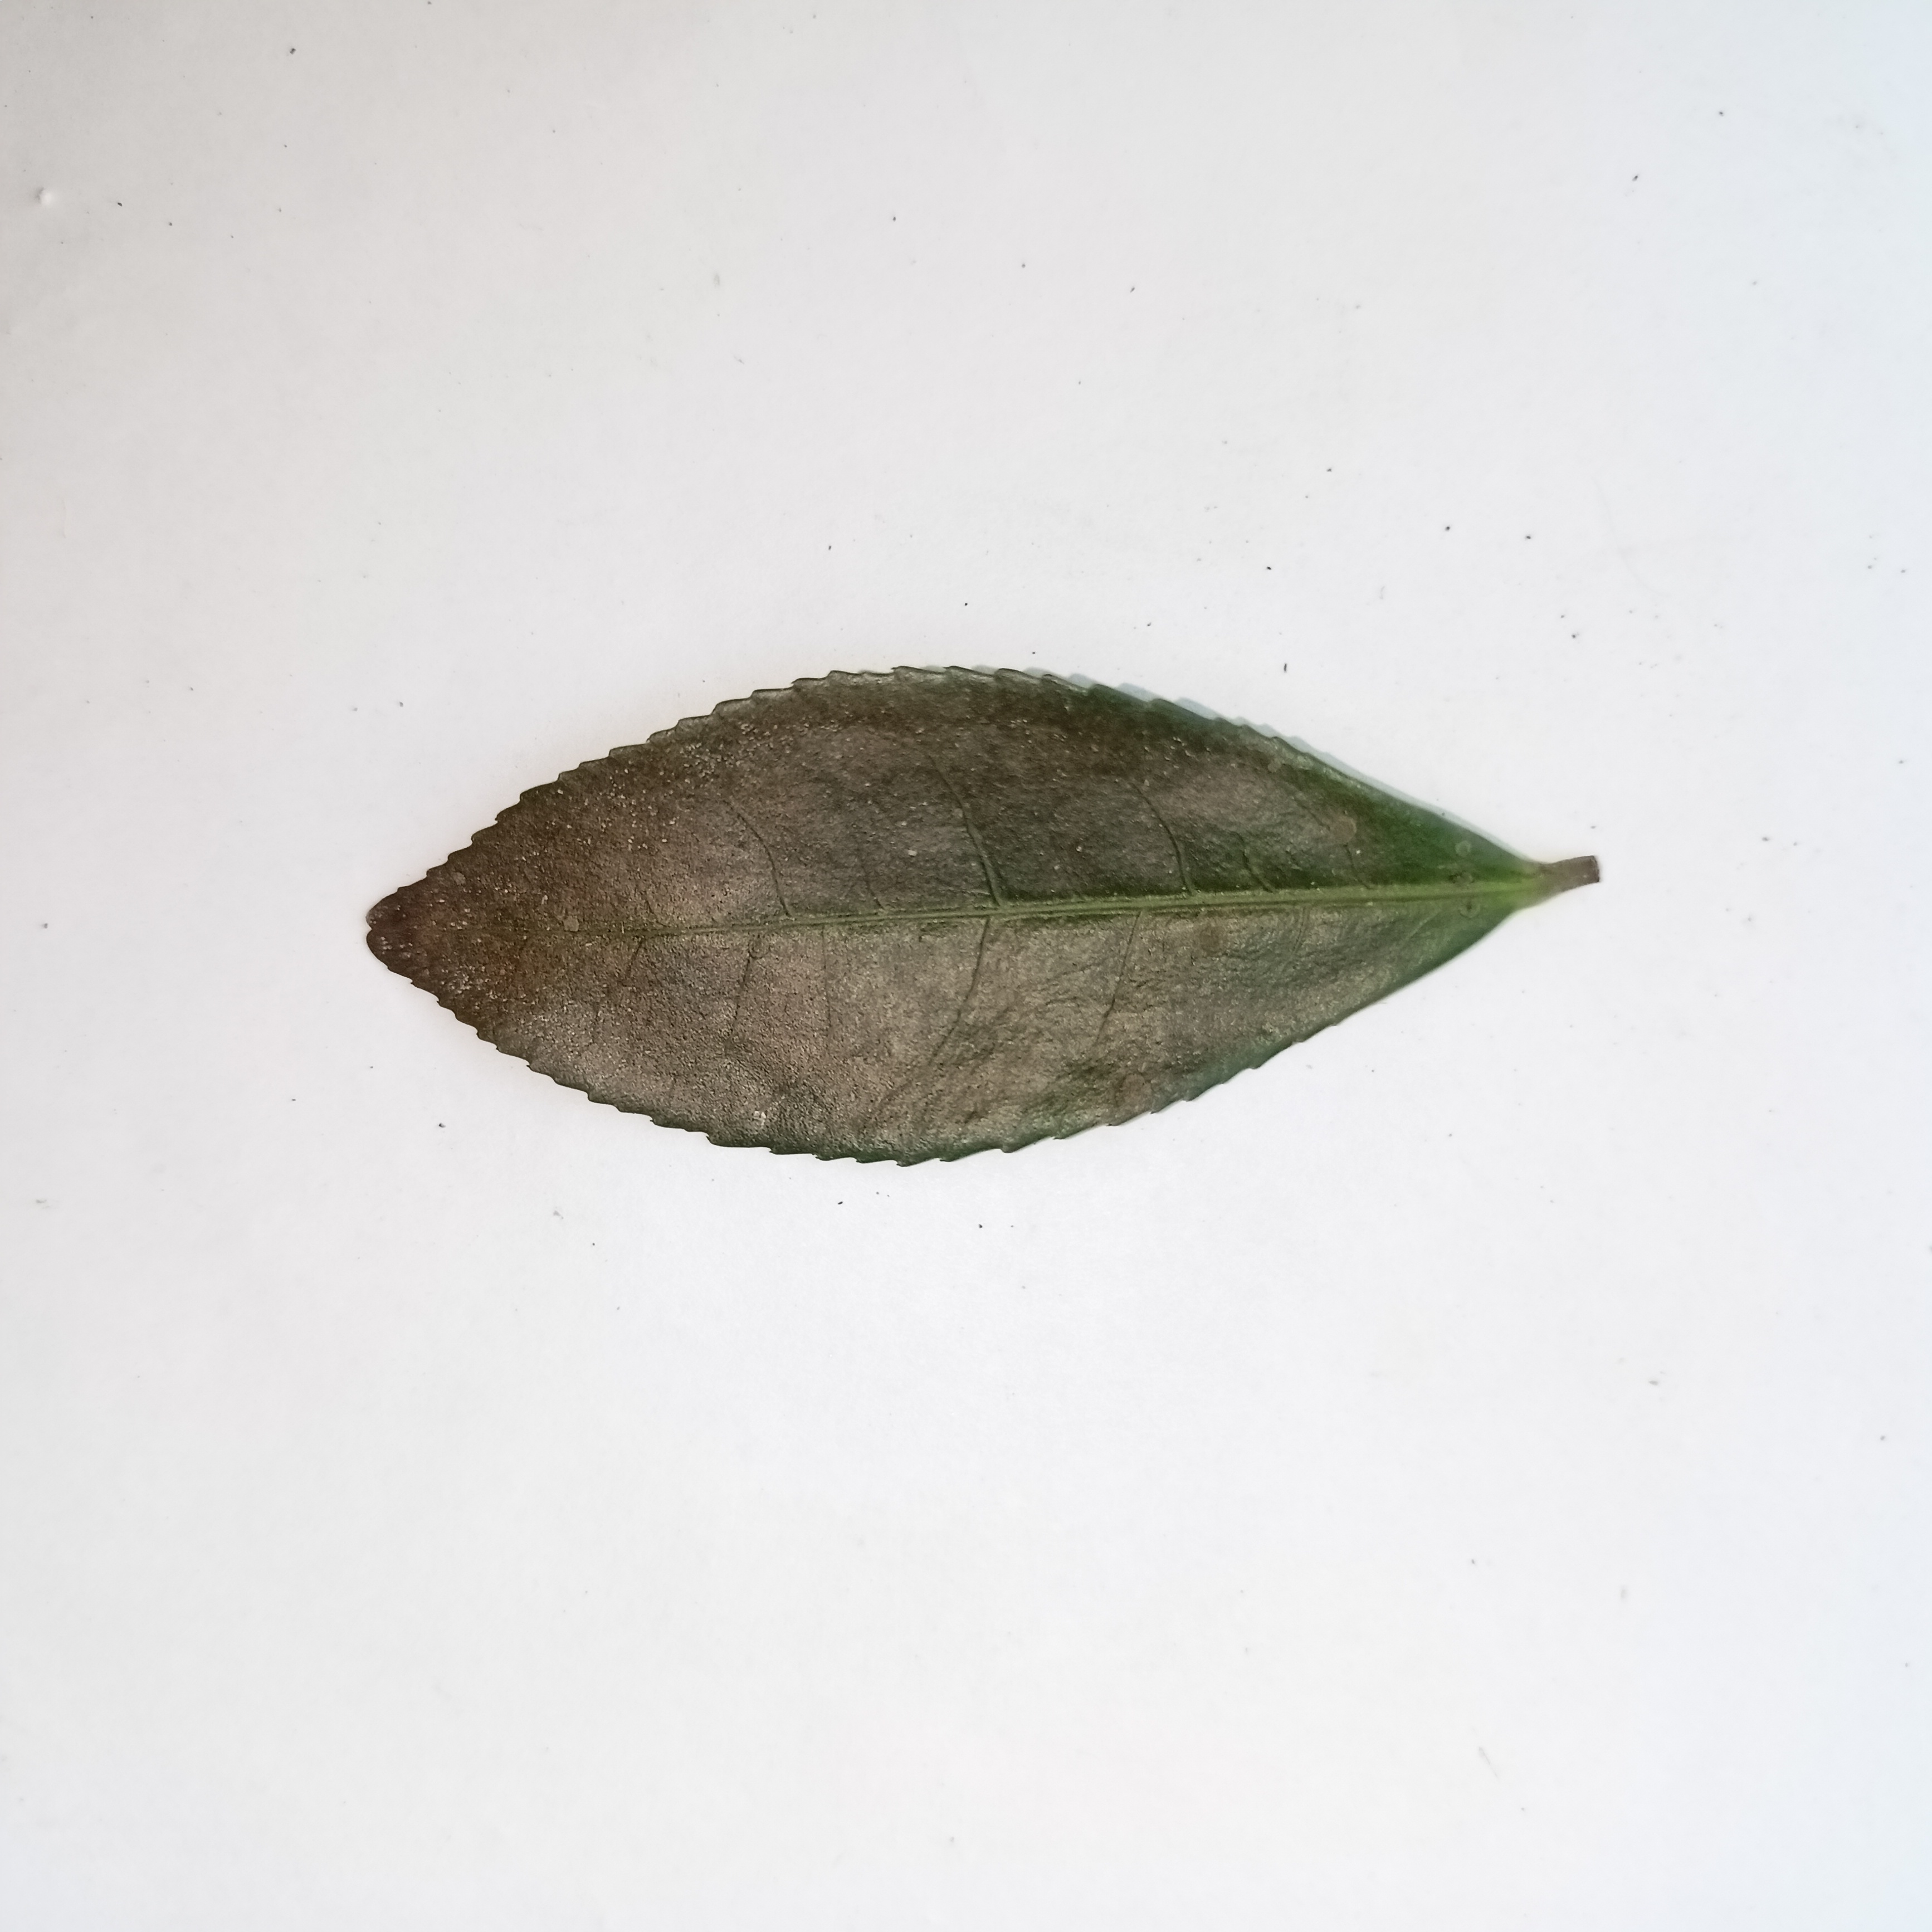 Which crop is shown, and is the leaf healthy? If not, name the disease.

tea, red rust
